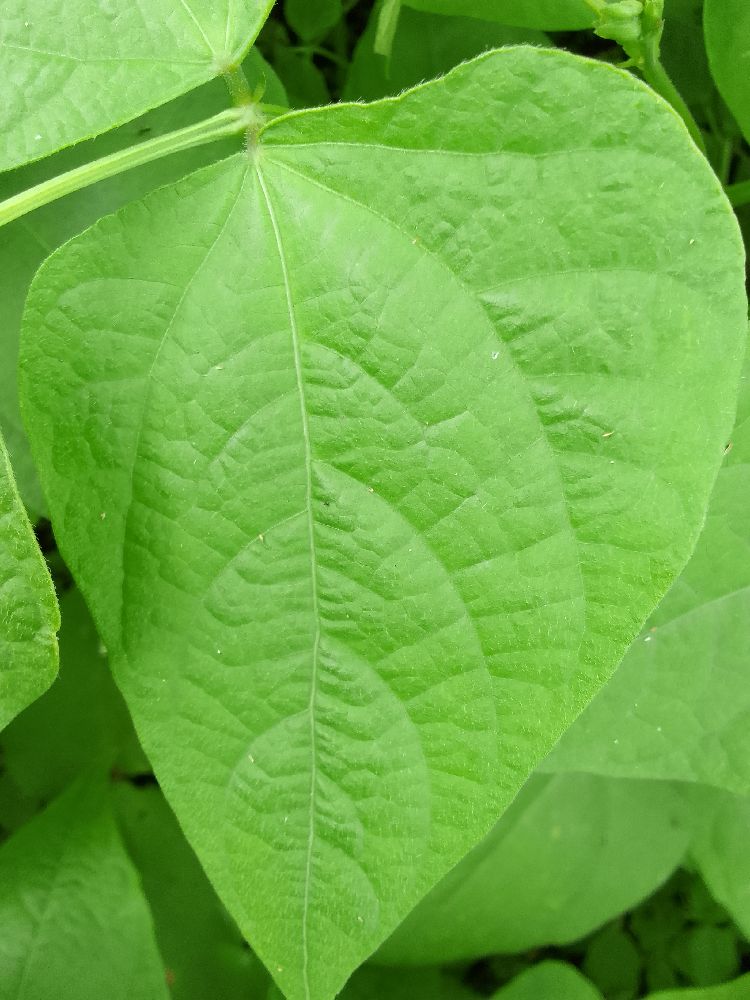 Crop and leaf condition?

common bean, healthy
